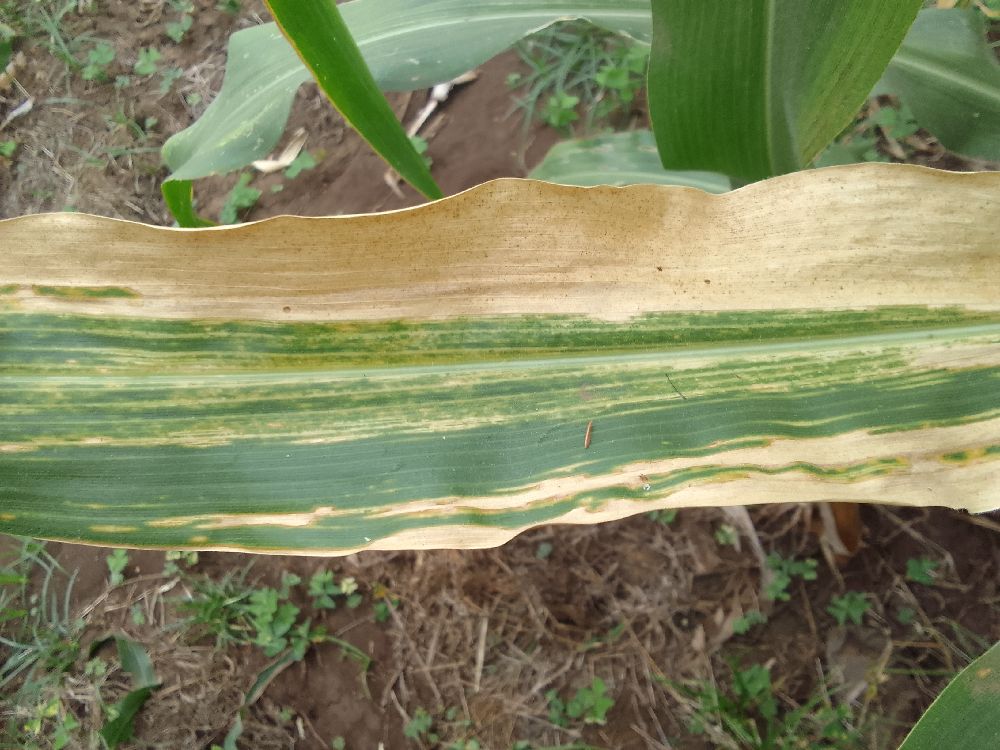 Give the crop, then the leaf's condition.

maize, maize lethal necrosis
